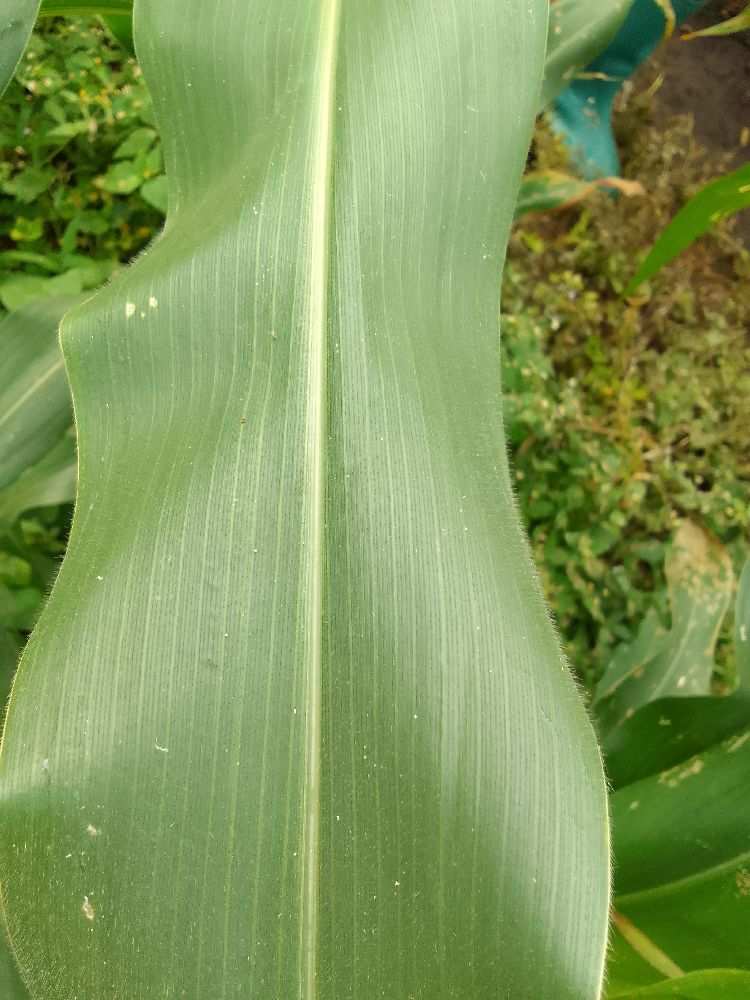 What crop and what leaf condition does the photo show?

maize, healthy
